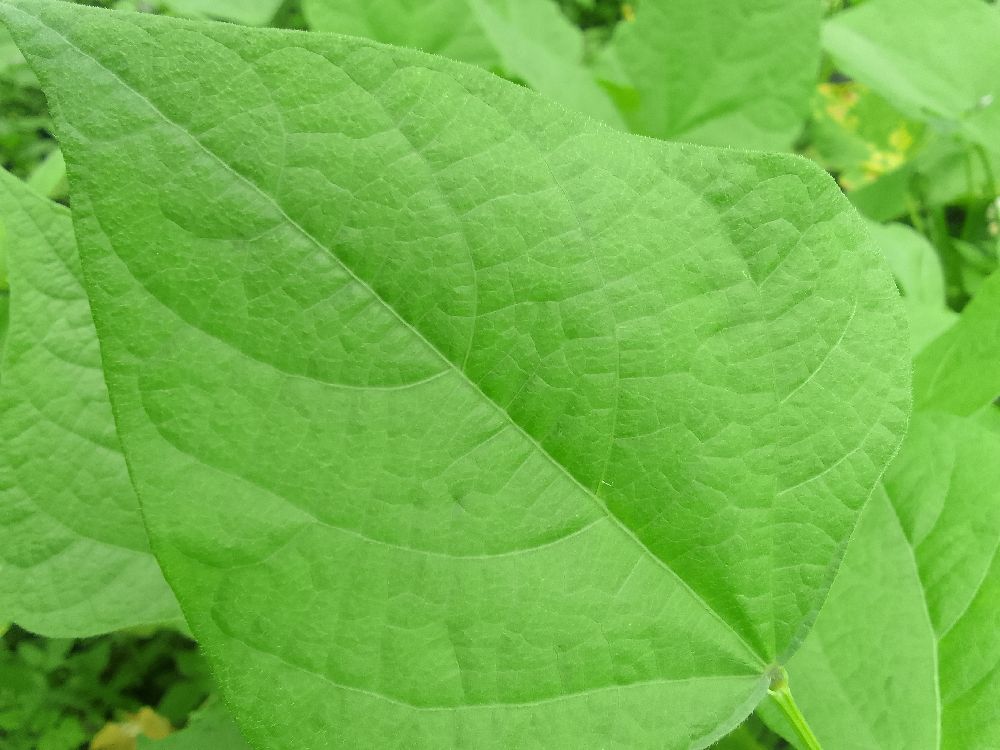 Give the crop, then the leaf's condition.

common bean, healthy
